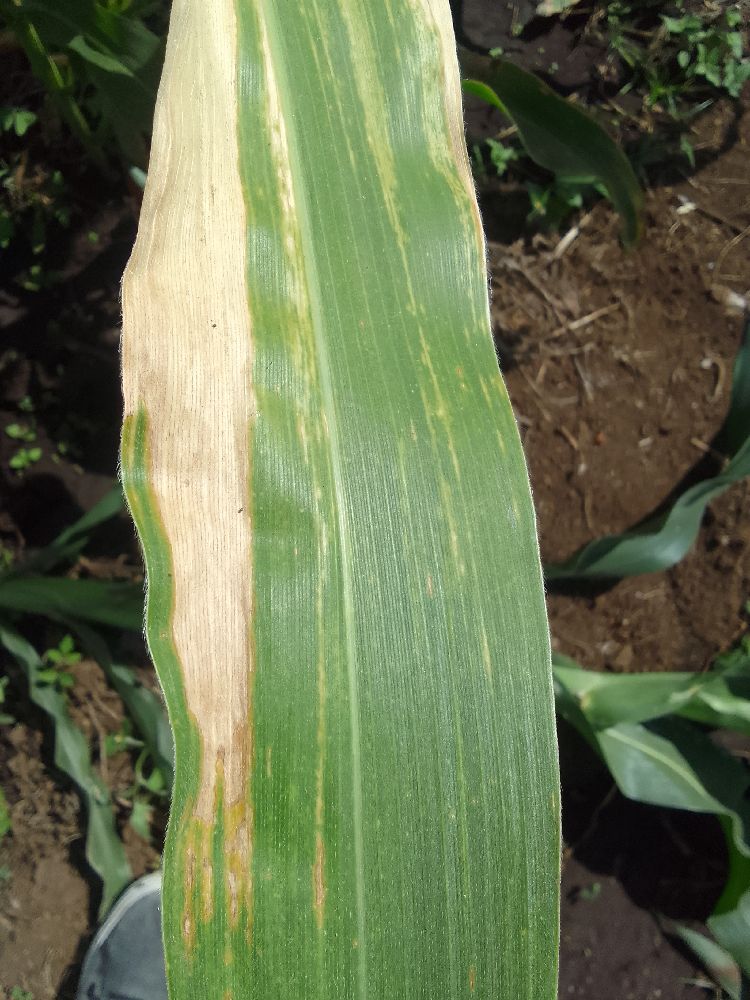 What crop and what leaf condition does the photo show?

maize, maize lethal necrosis
